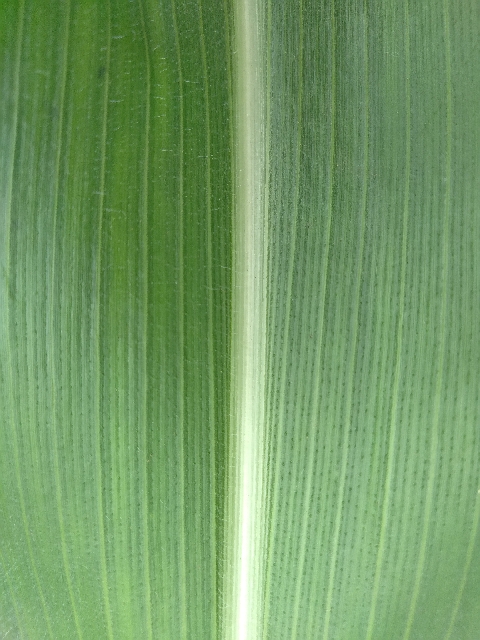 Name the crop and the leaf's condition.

maize, healthy
